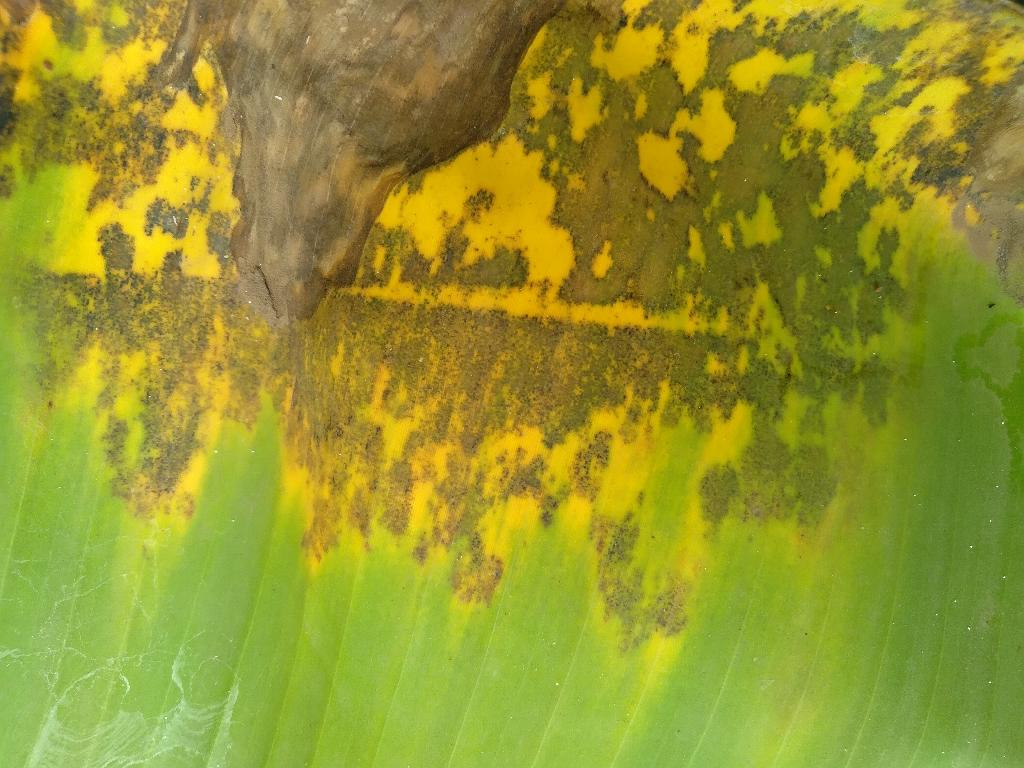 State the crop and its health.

banana, black sigatoka
